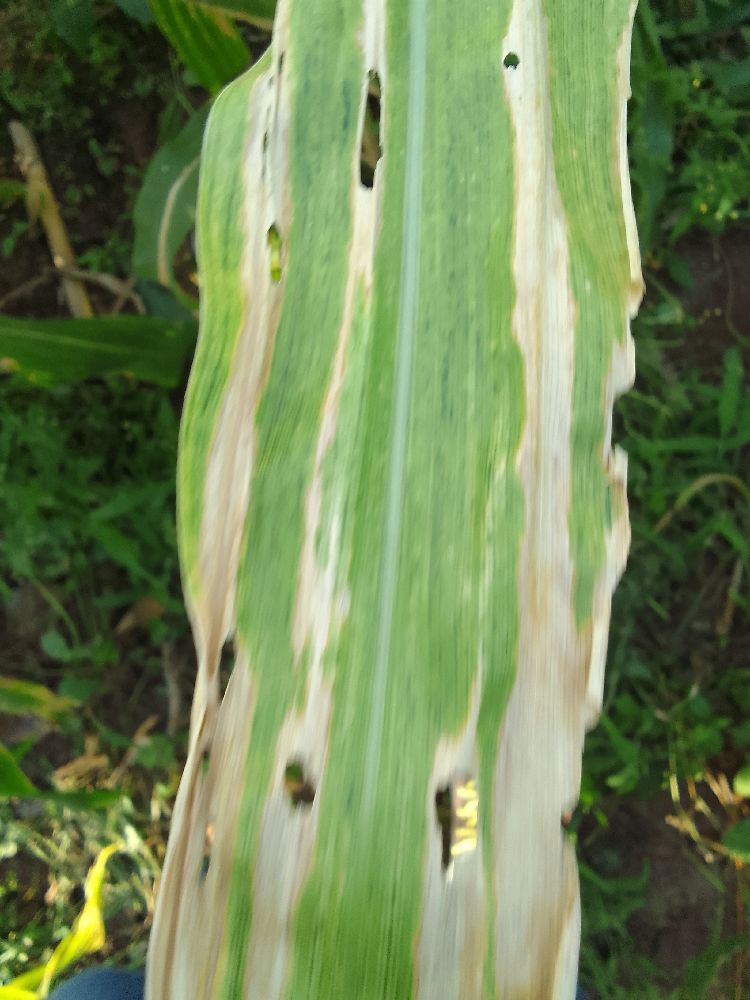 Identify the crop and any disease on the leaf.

maize, maize lethal necrosis
